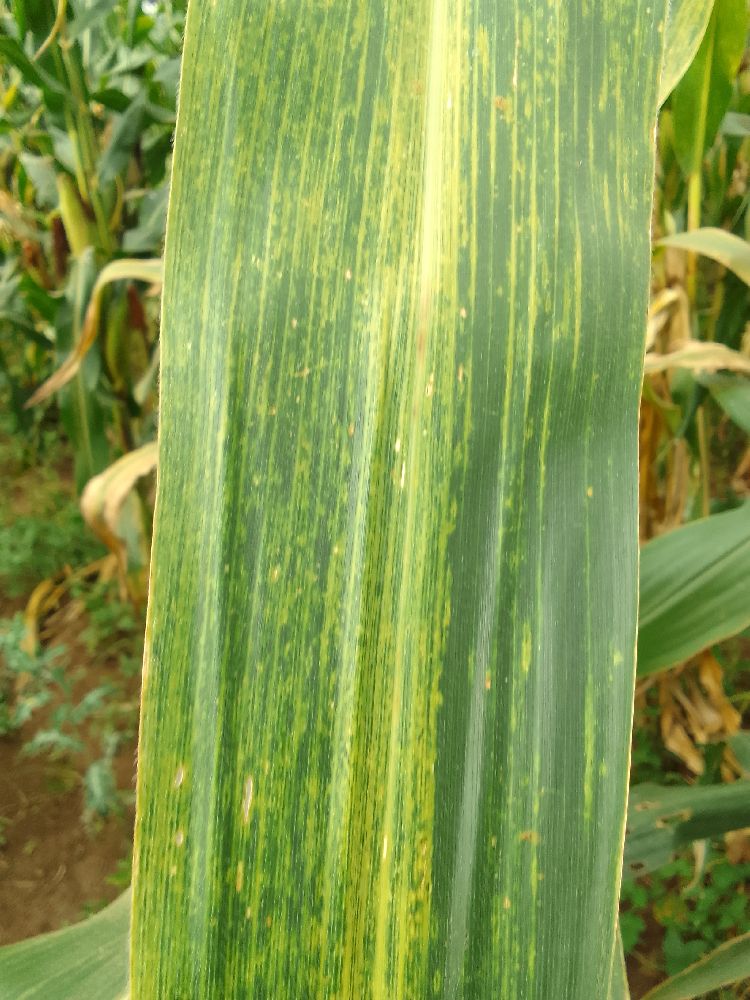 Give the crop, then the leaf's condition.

maize, maize lethal necrosis
